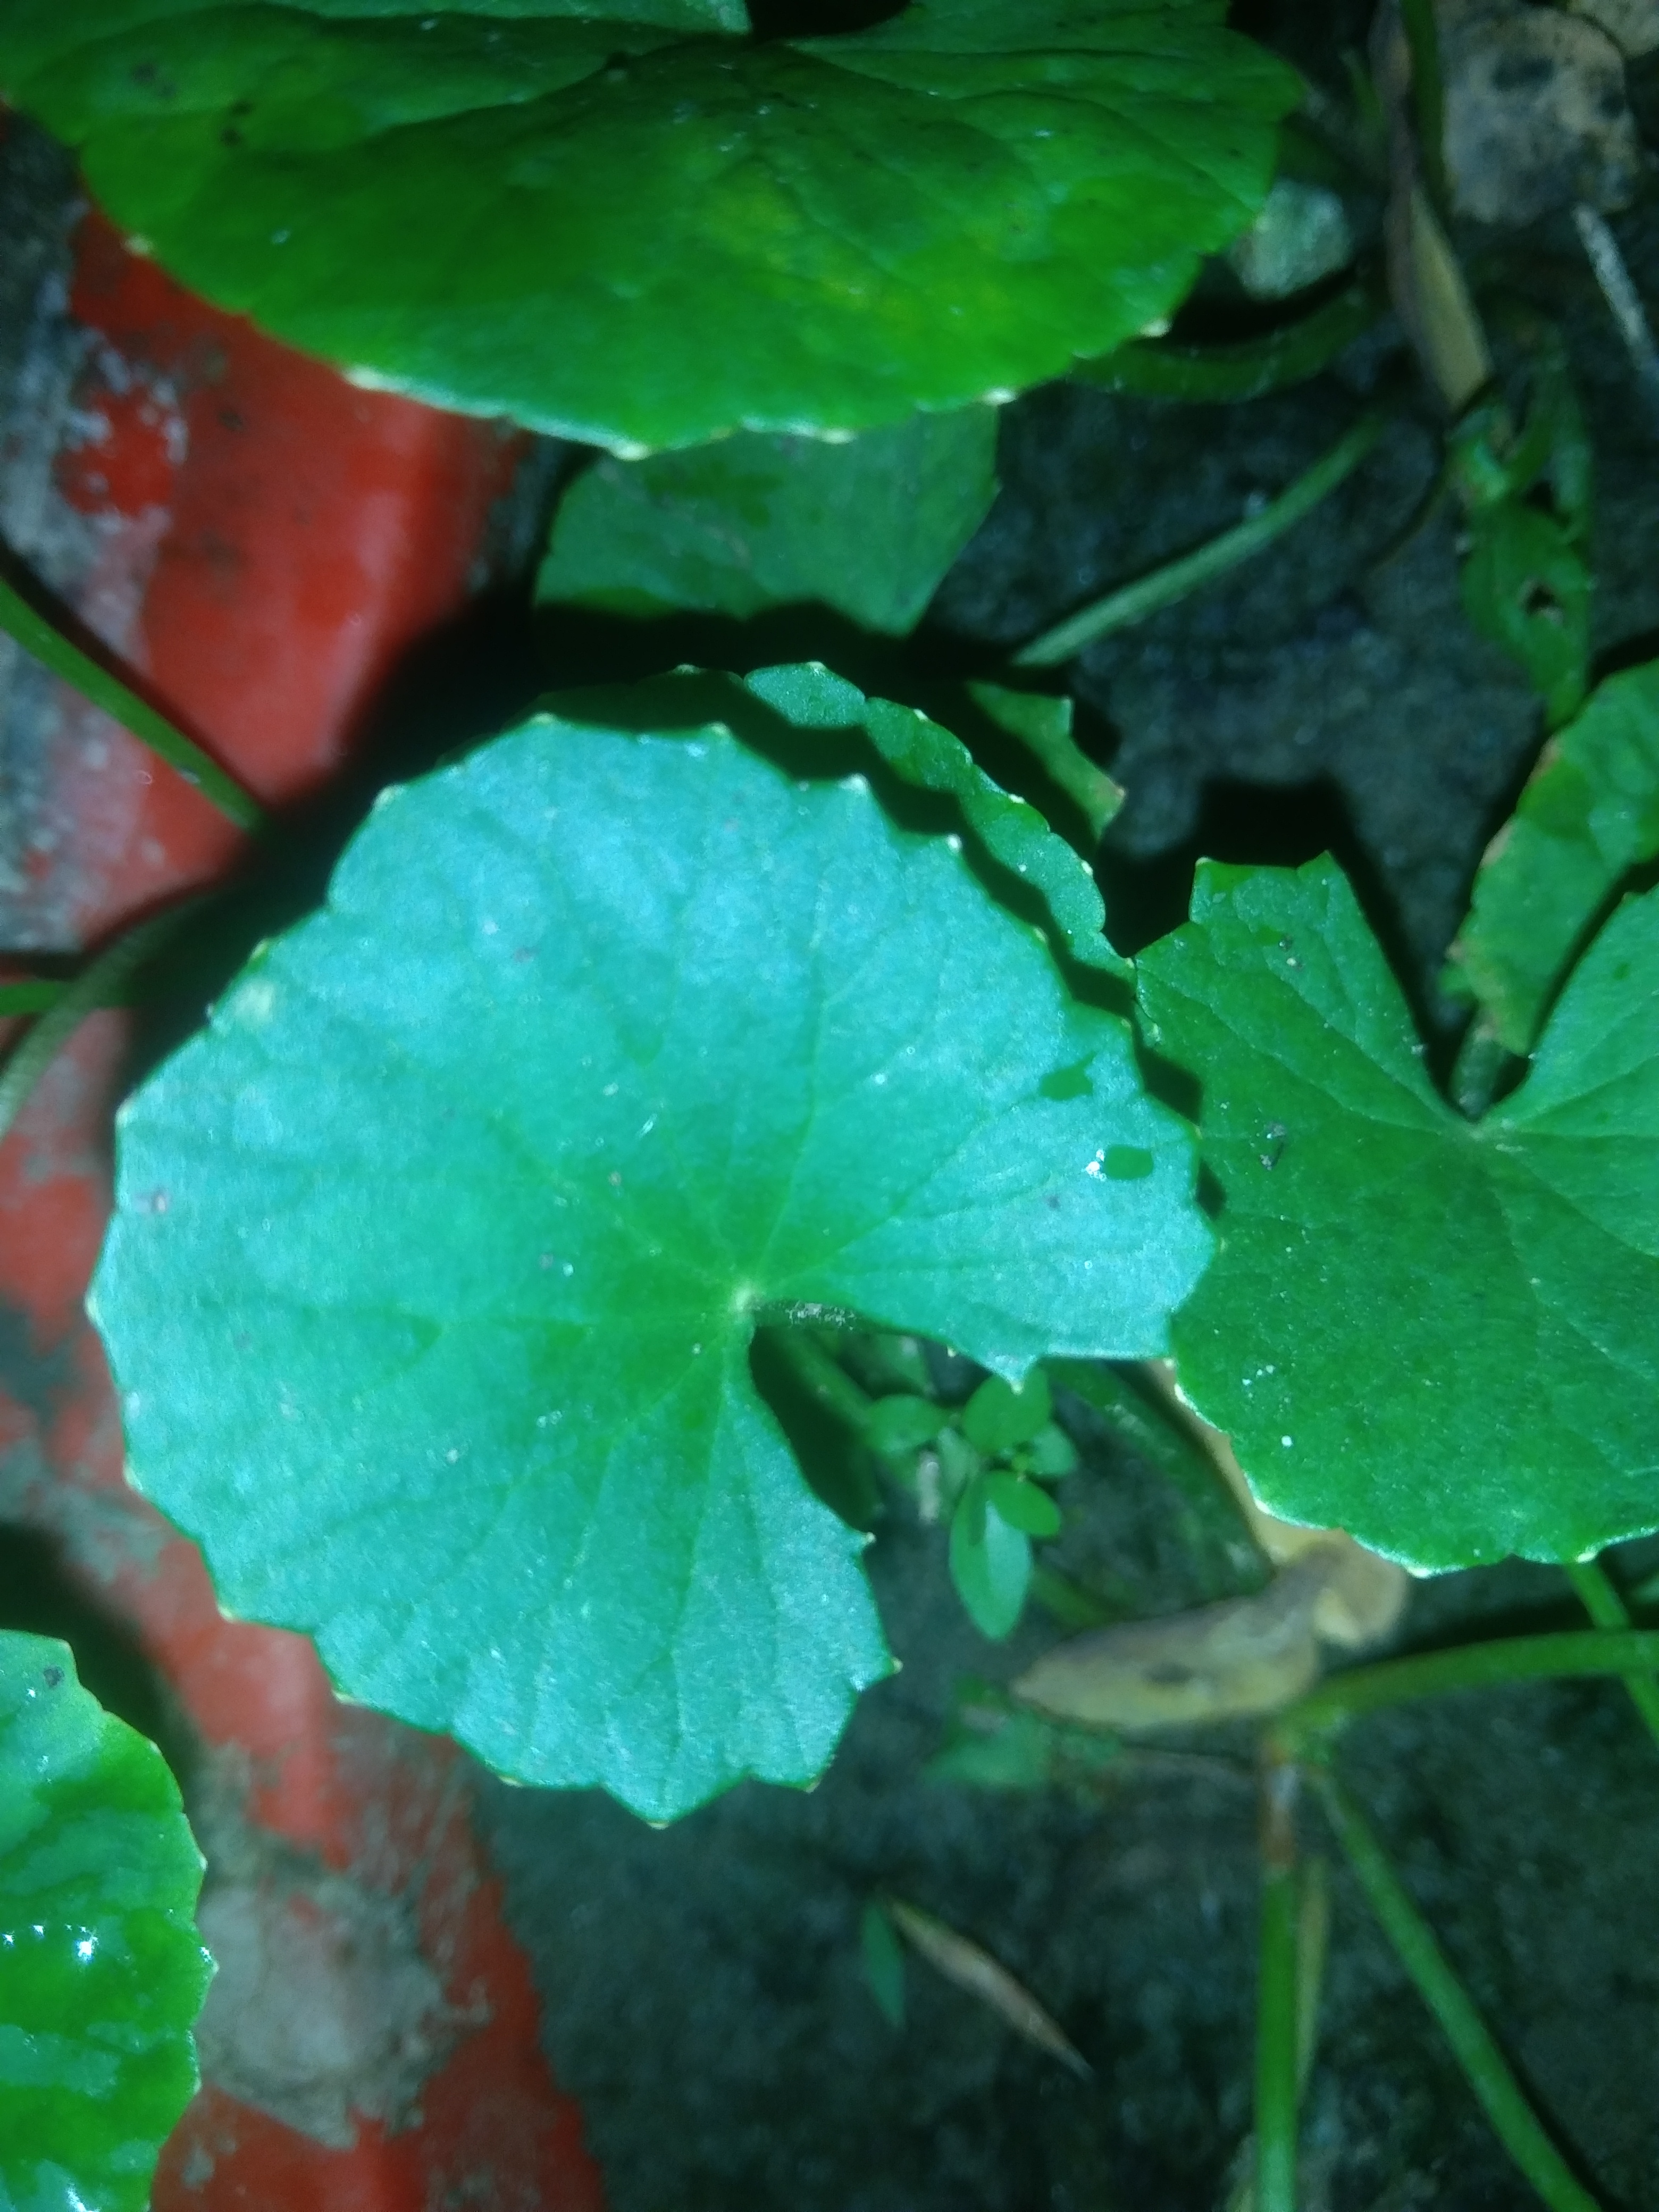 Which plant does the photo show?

thankuni
